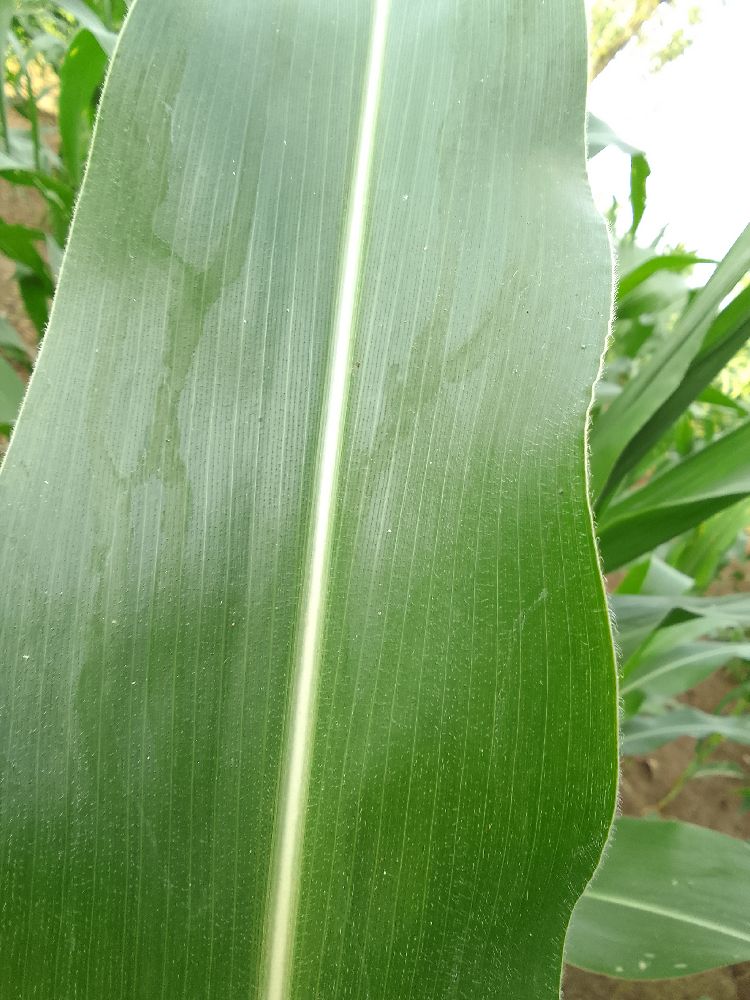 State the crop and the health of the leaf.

maize, healthy
